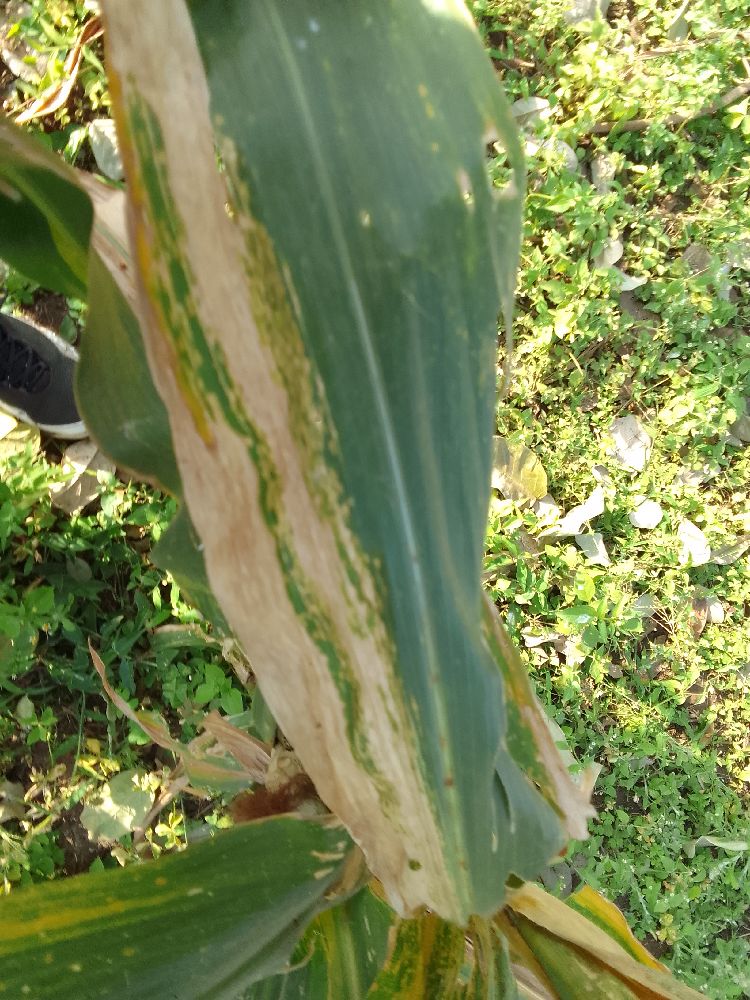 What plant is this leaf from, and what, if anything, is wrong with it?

maize, maize lethal necrosis
